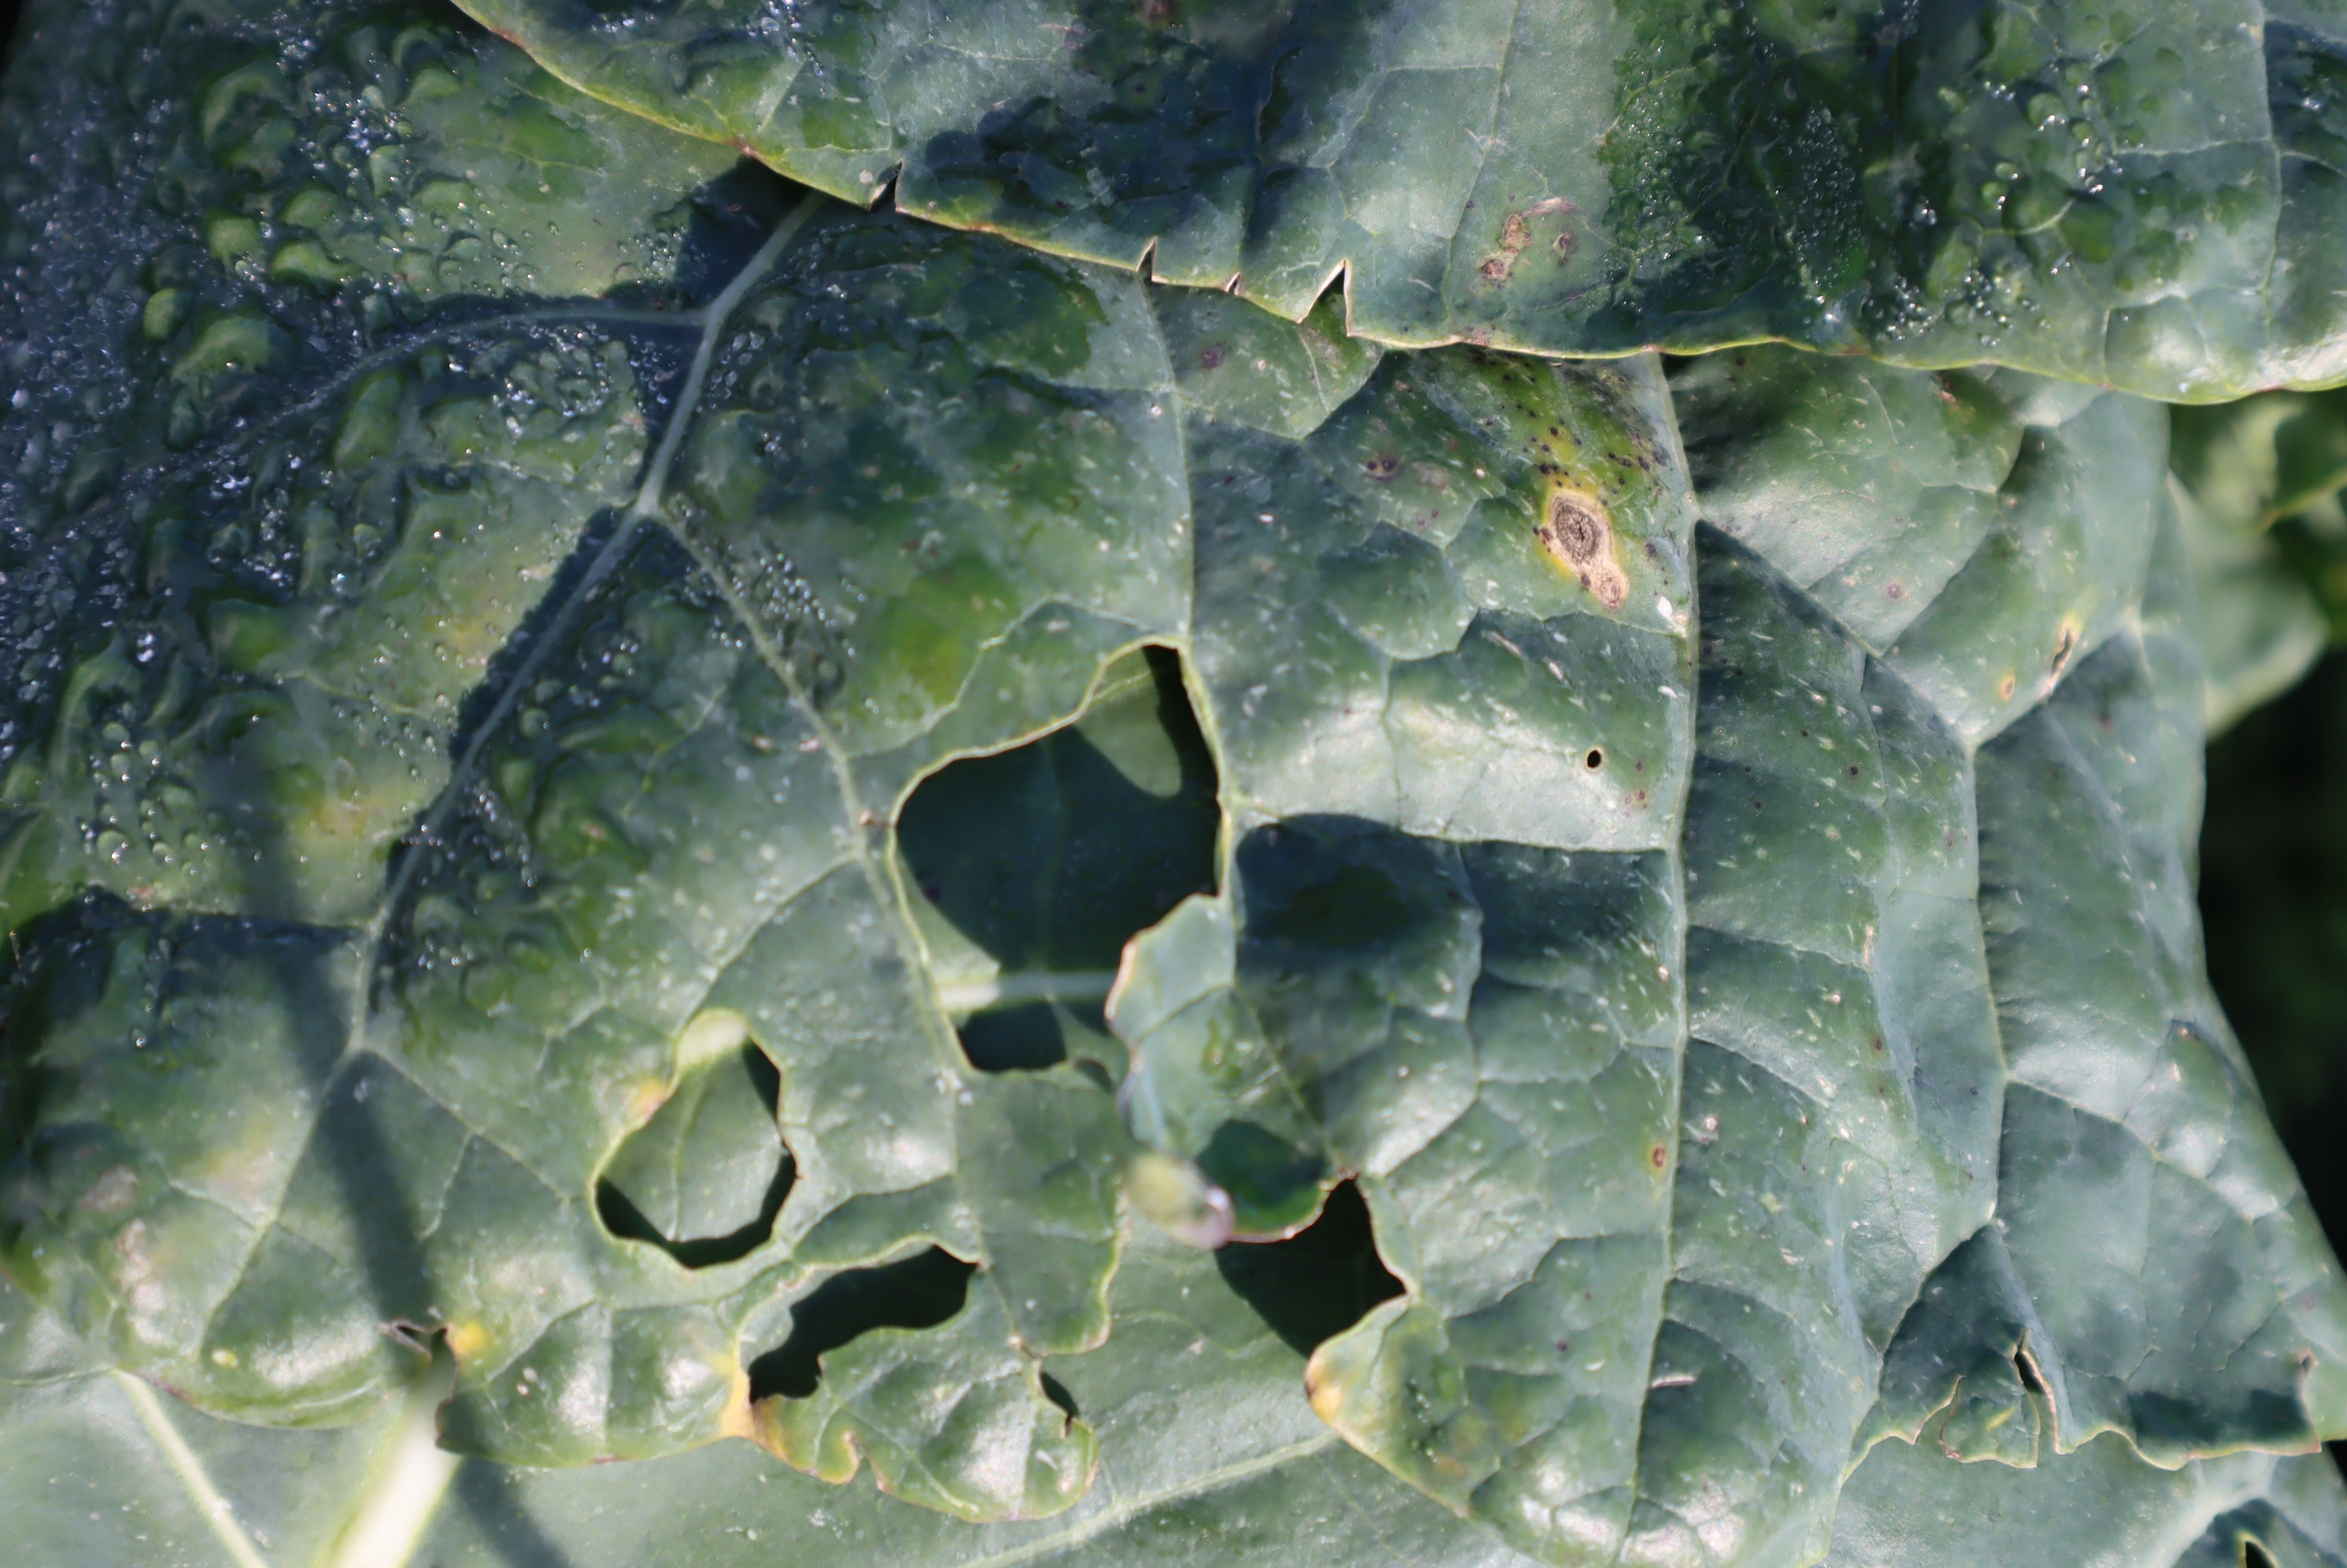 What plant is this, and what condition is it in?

chard, phytophagous
